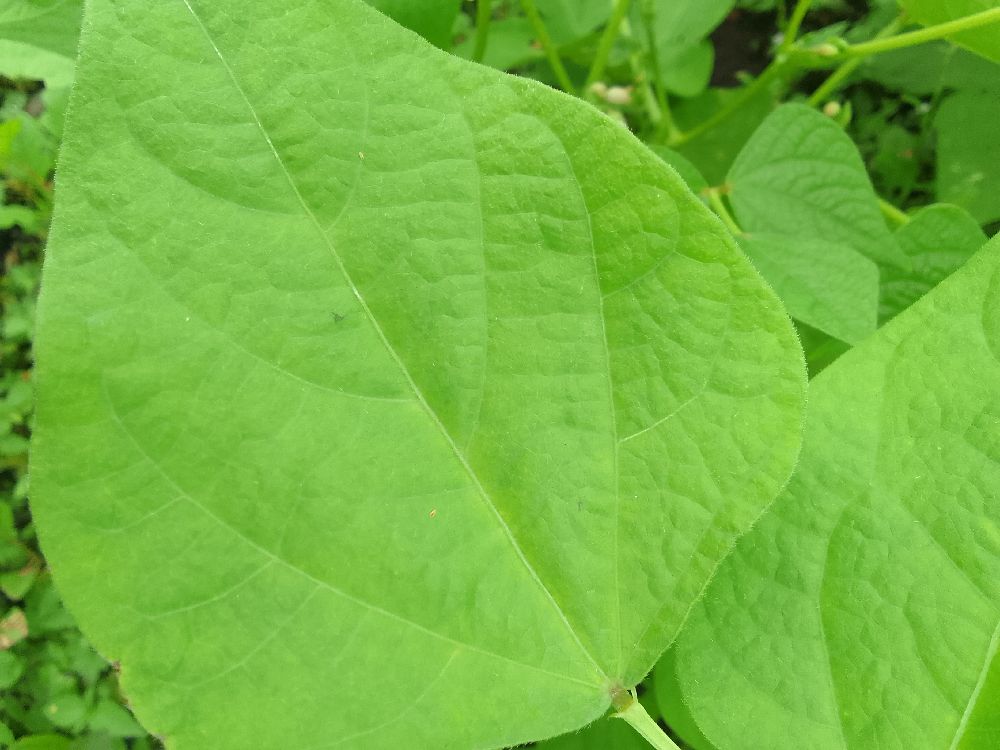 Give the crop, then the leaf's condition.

common bean, healthy
